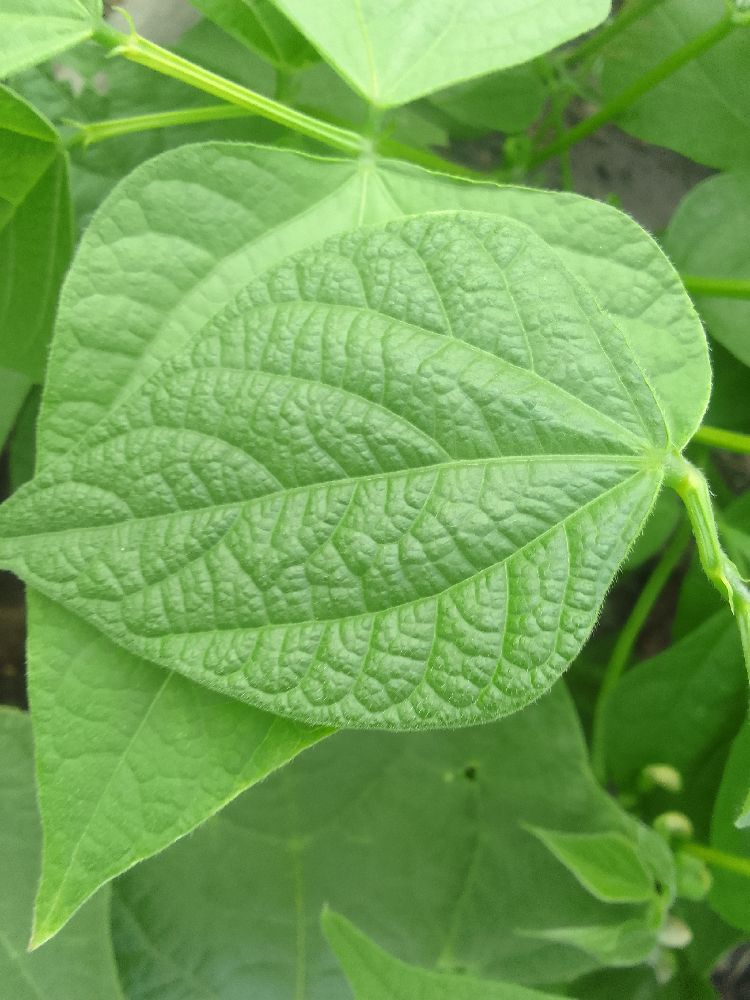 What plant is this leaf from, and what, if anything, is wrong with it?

common bean, healthy
